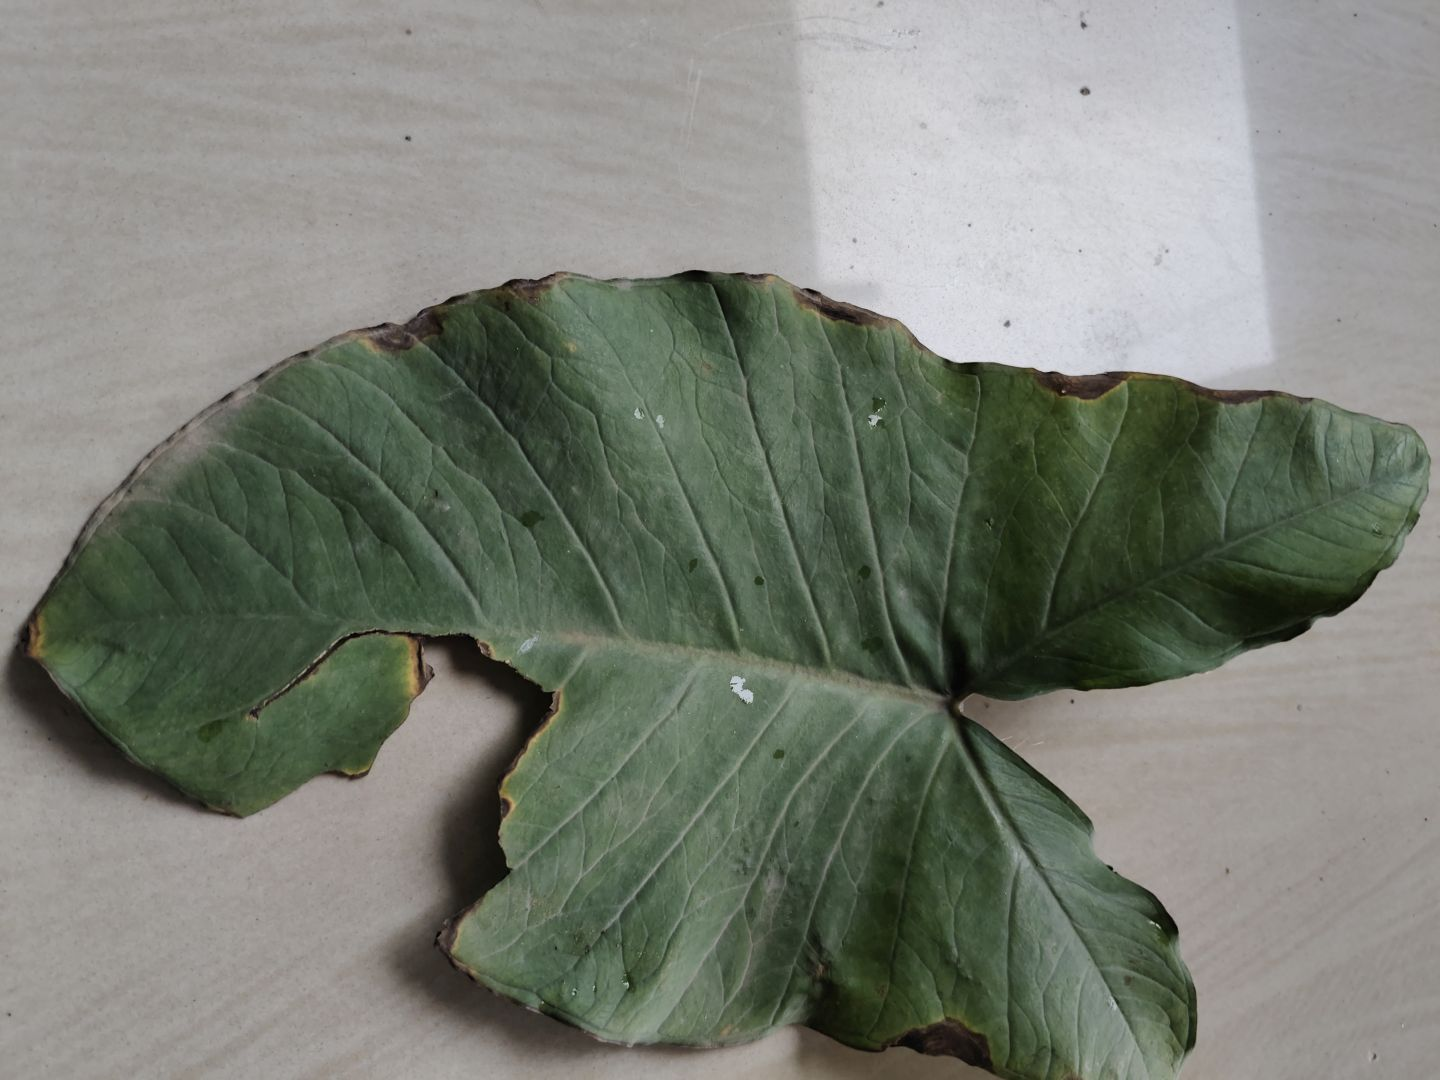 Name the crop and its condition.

taro, leaf blight
